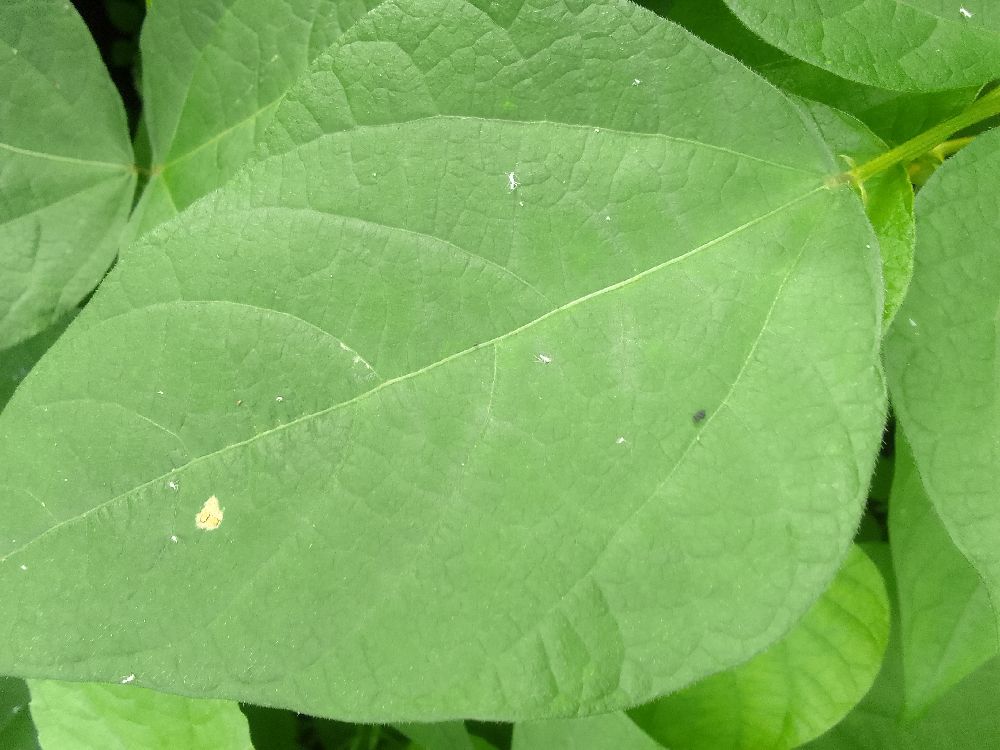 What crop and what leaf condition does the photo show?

common bean, healthy
